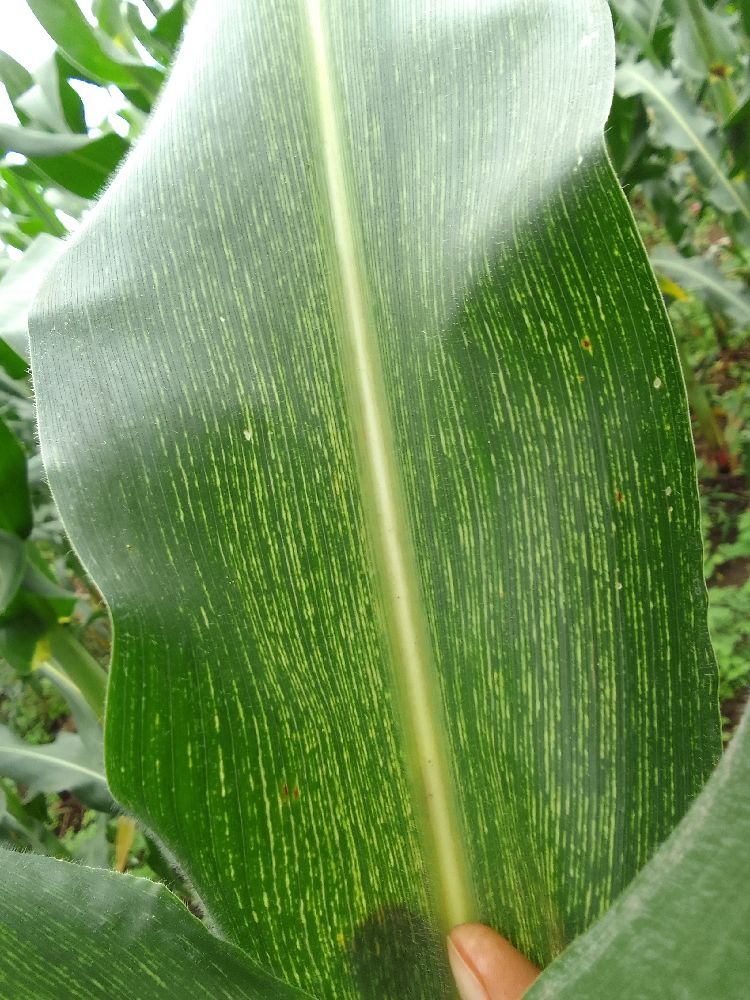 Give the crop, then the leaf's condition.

maize, maize streak virus
